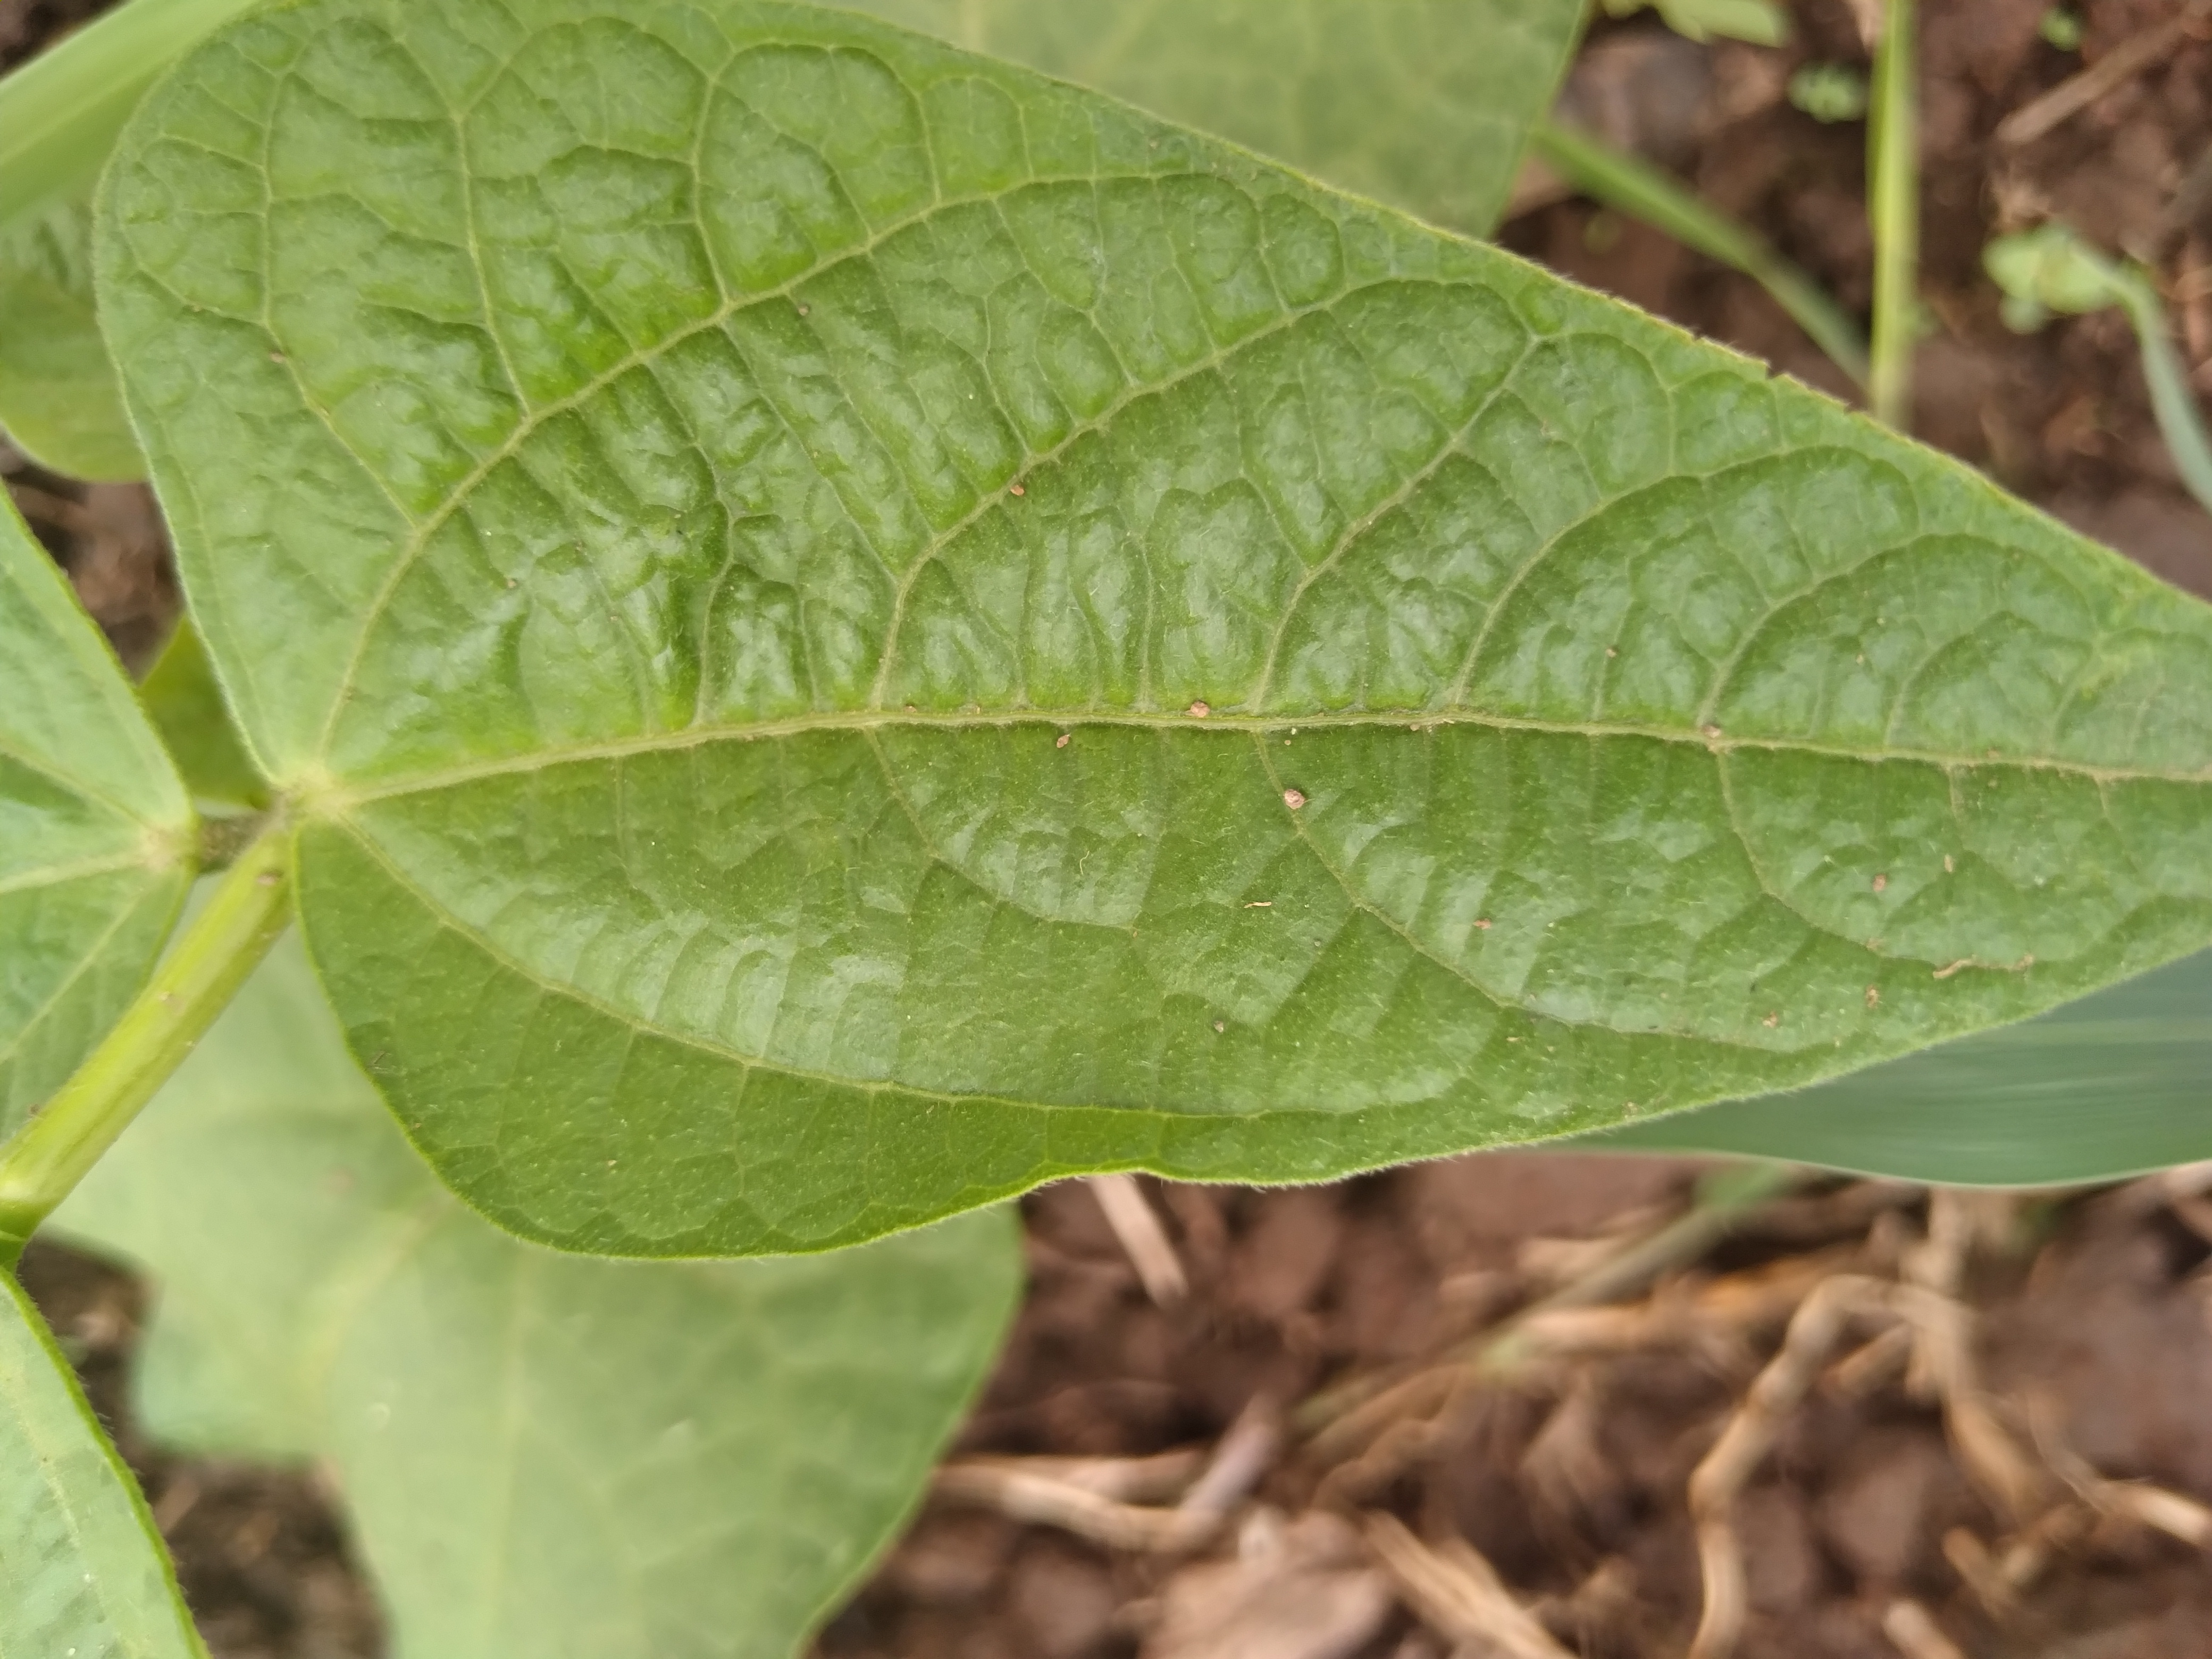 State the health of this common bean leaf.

healthy
